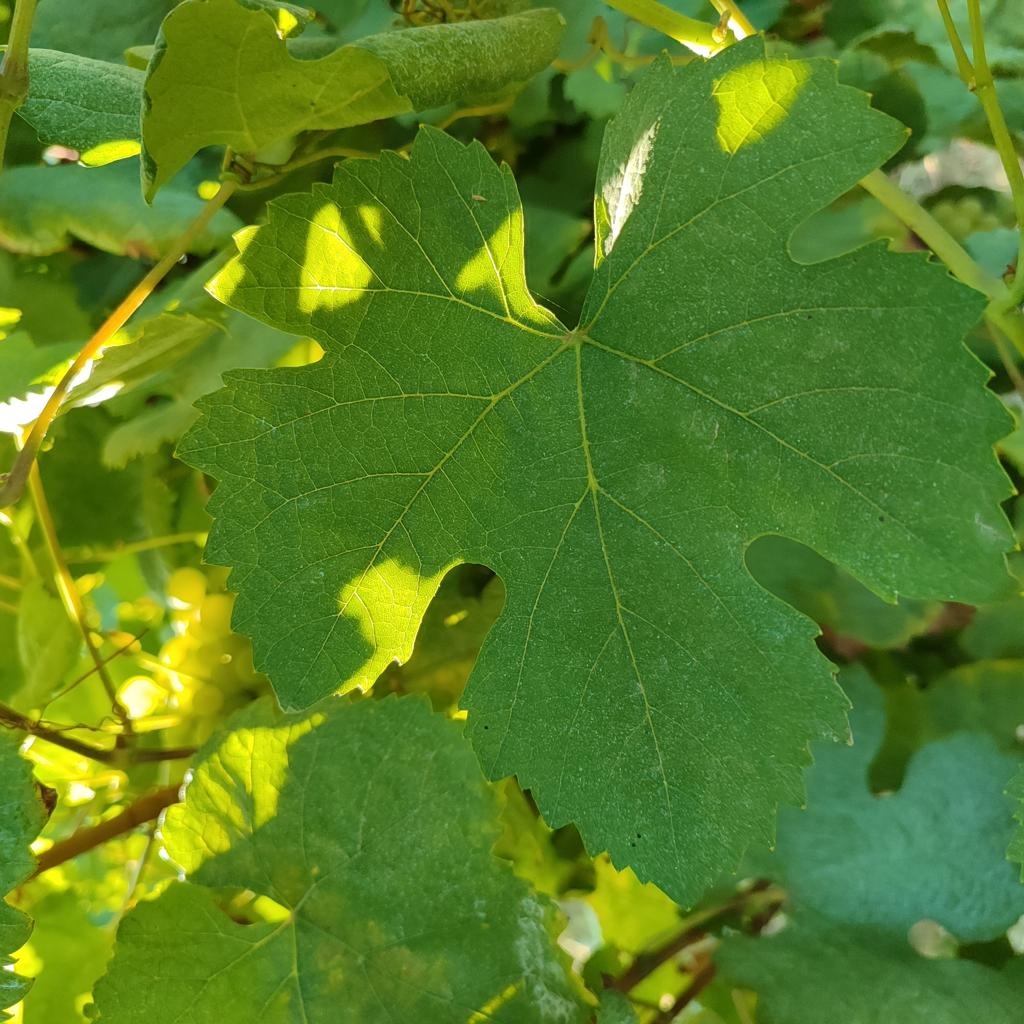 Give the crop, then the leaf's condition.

grapevine, healthy
